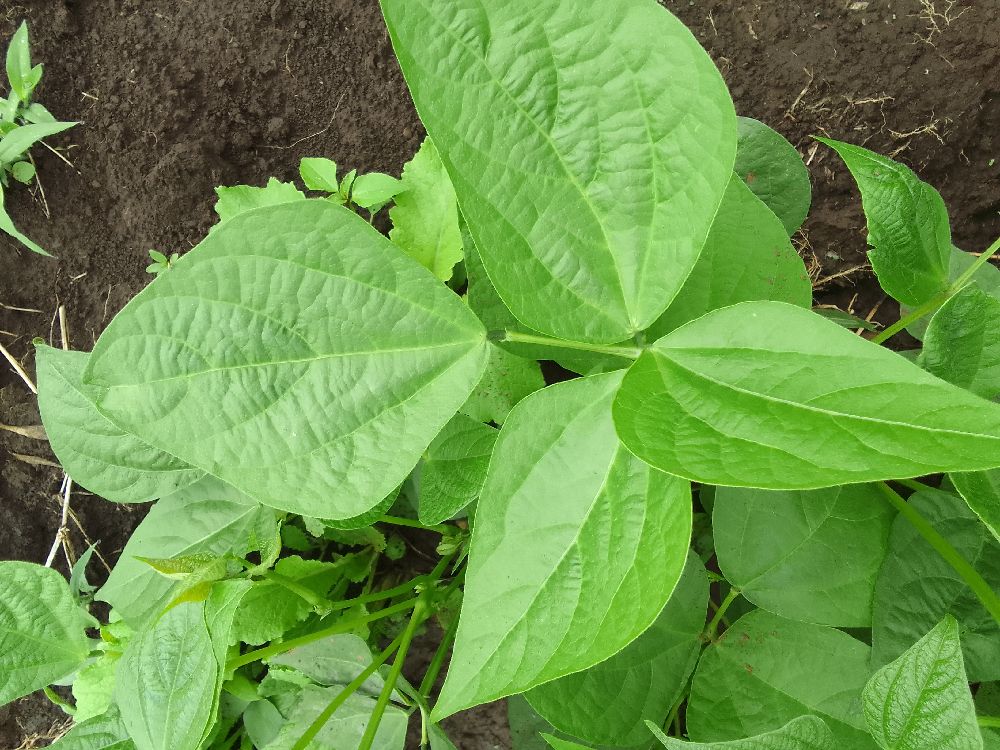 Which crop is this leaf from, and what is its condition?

common bean, healthy
